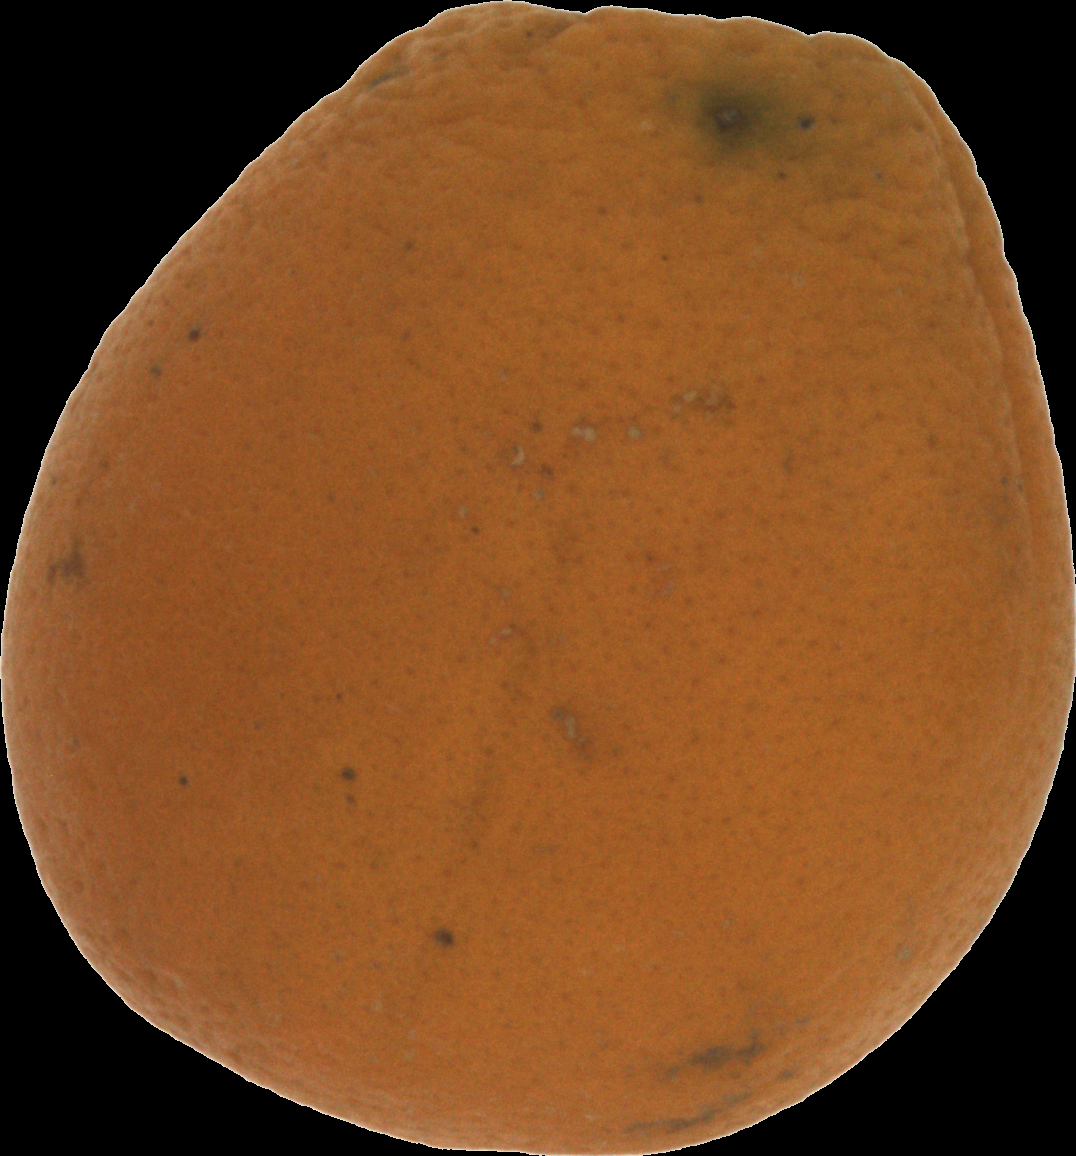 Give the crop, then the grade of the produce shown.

orange, bad
